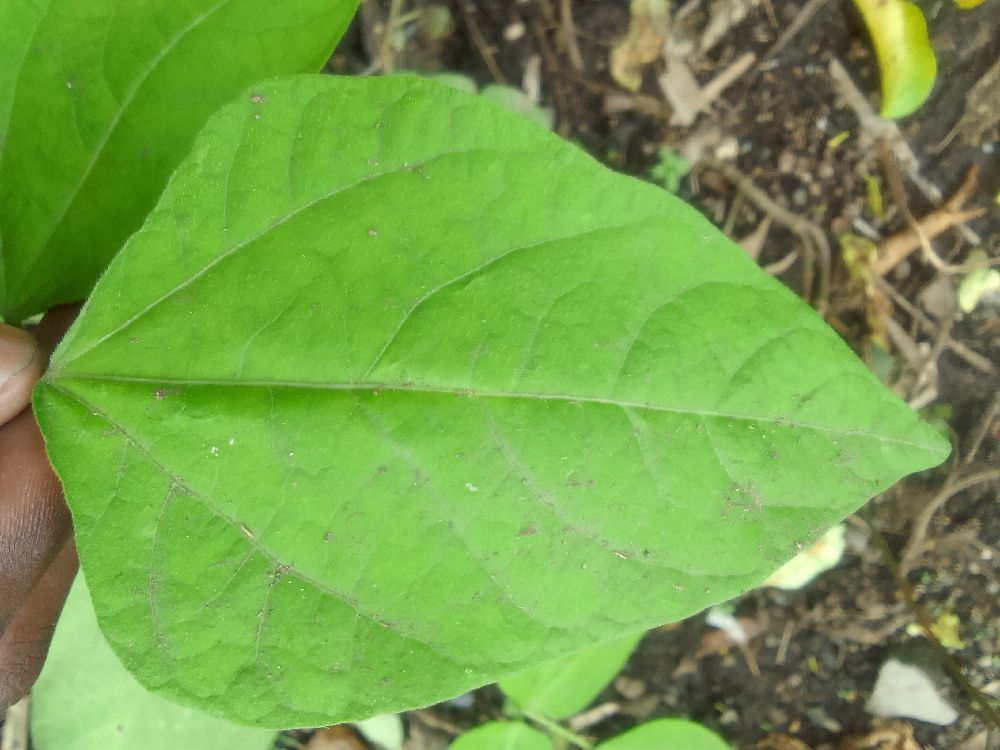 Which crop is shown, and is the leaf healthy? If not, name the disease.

common bean, healthy
